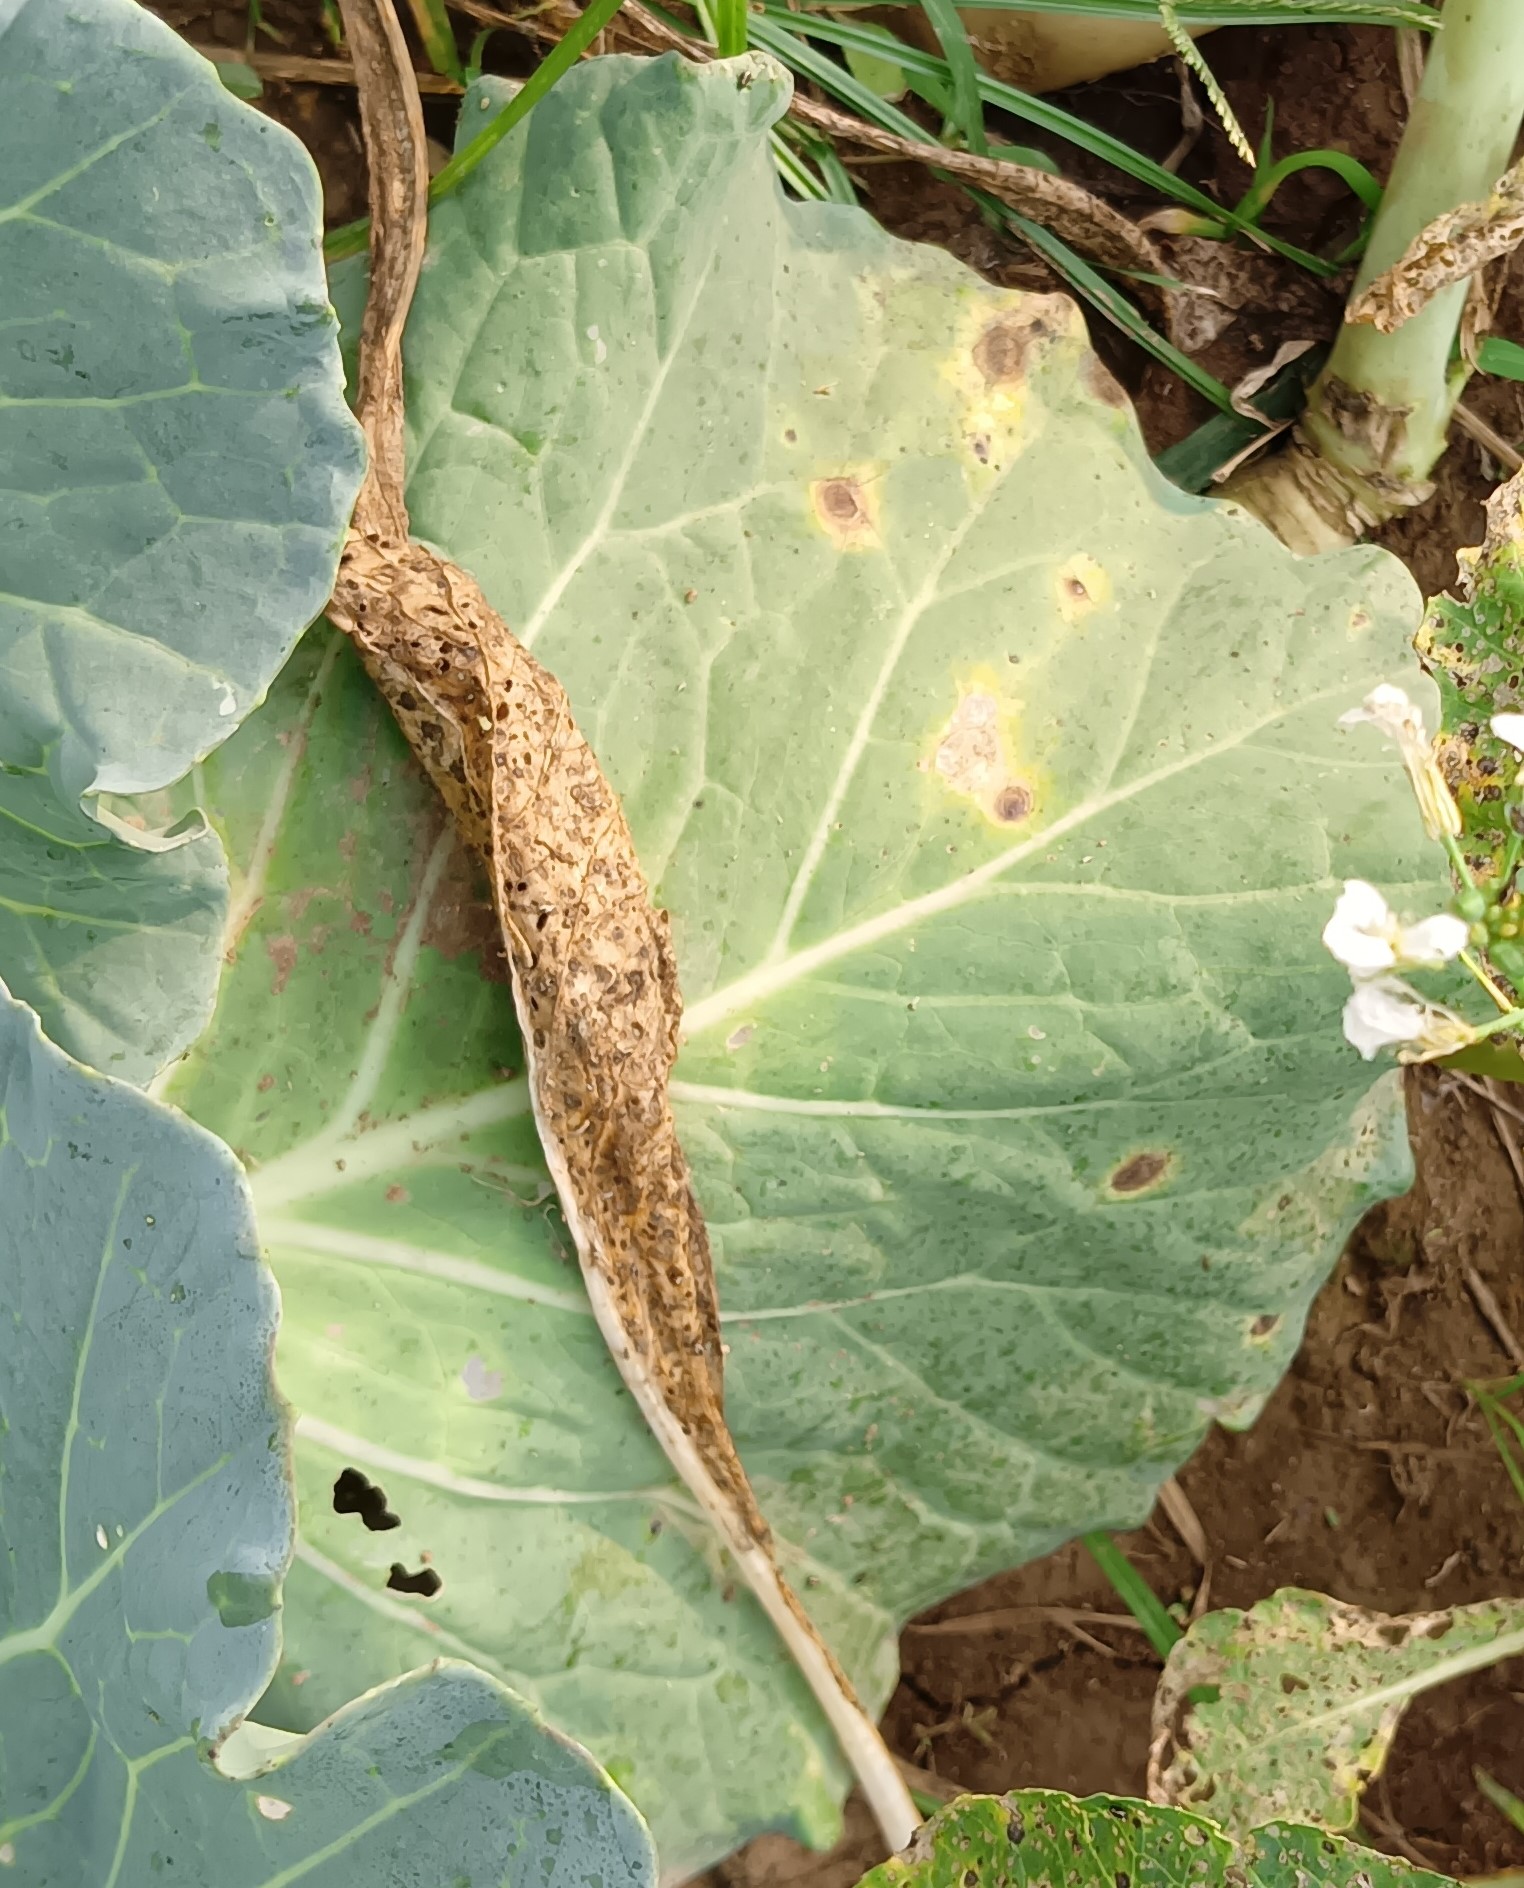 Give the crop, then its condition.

cabbage, alternaria
